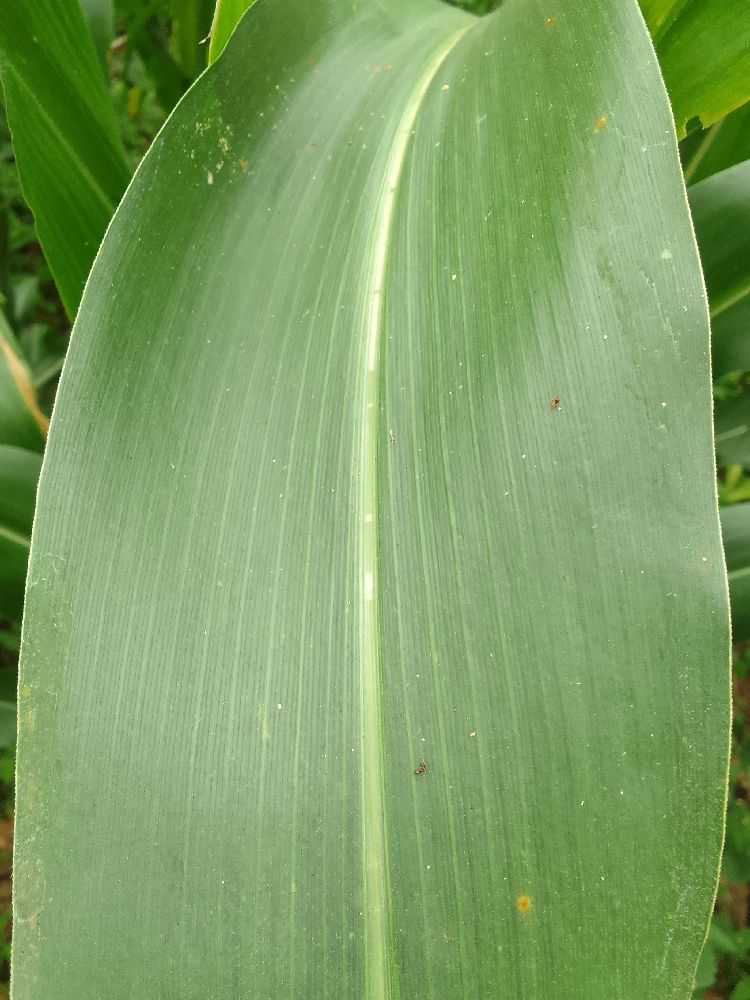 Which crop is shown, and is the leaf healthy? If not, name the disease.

maize, healthy
